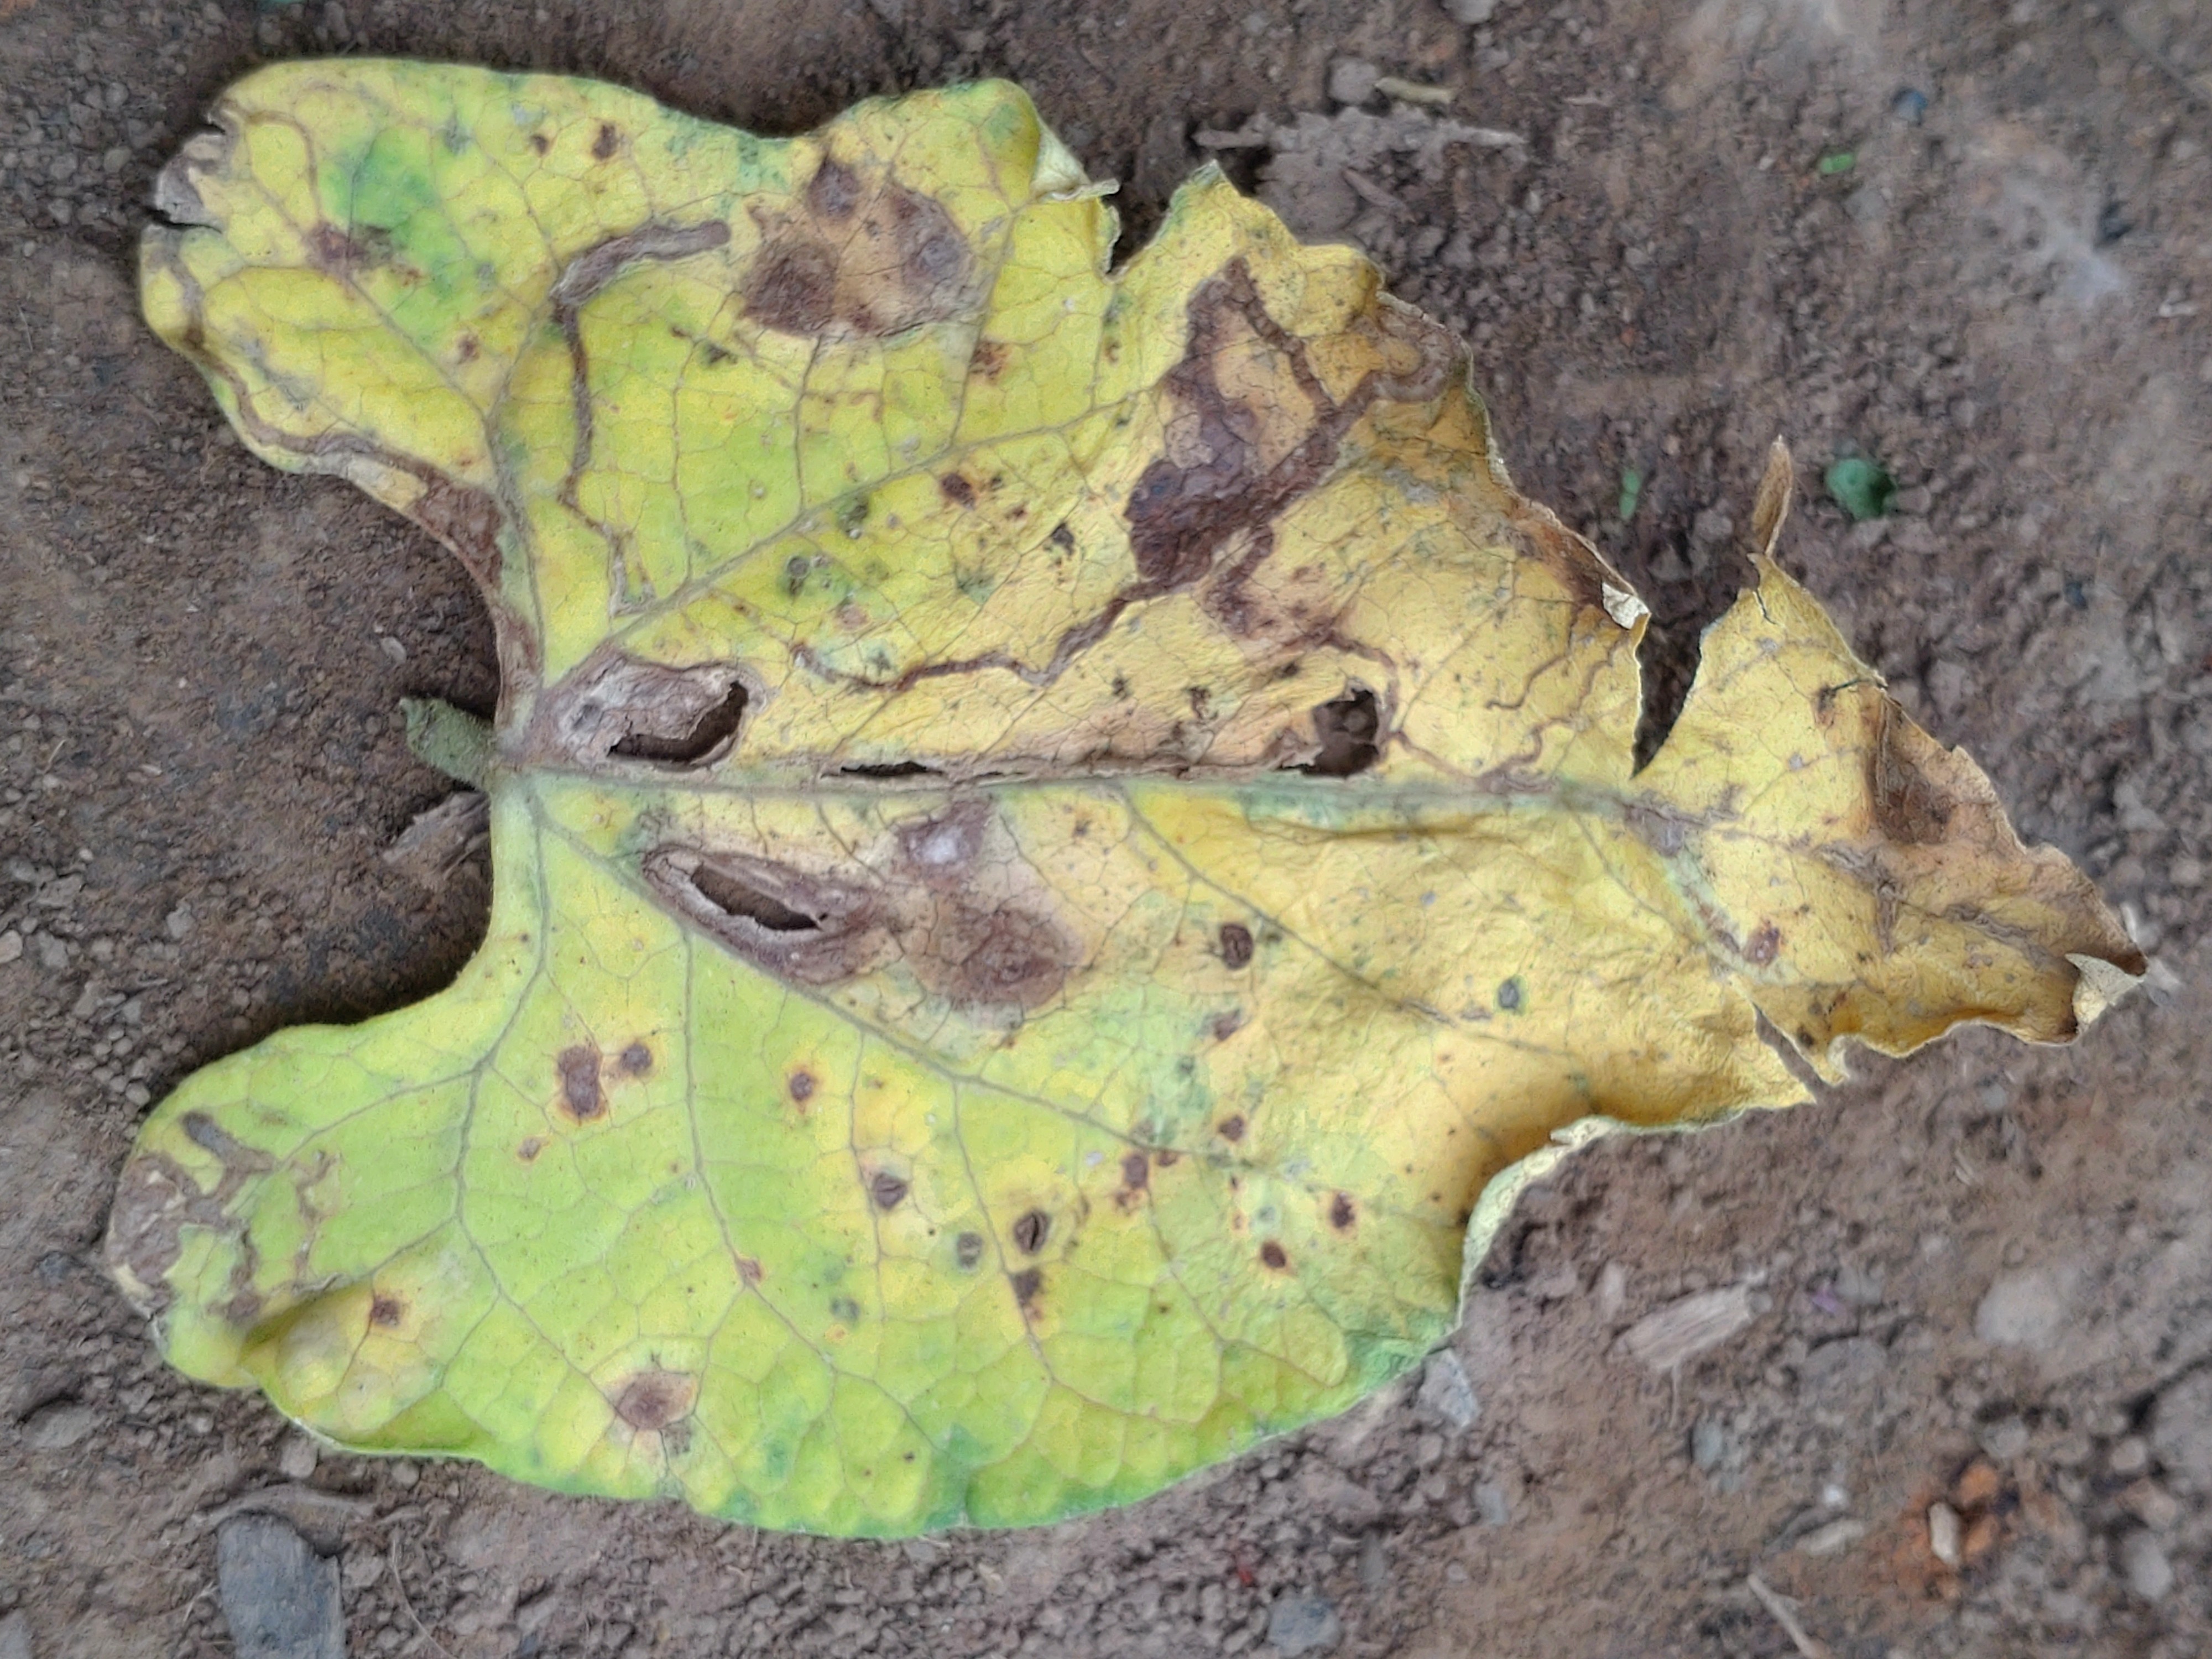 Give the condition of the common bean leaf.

anthracnose
